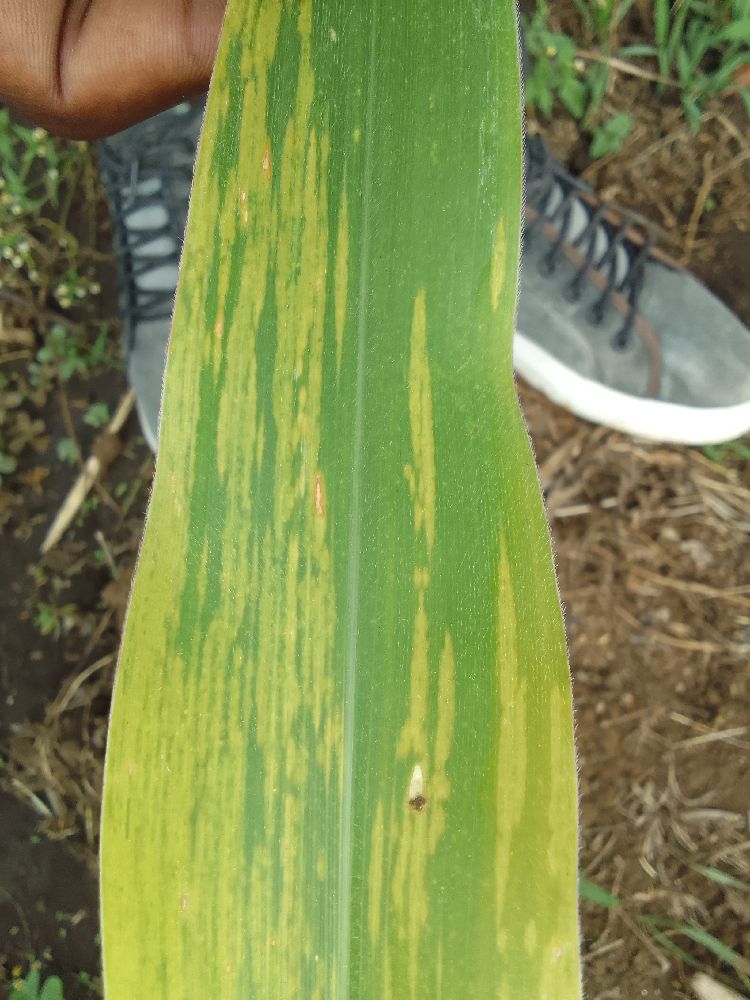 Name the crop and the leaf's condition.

maize, maize lethal necrosis
